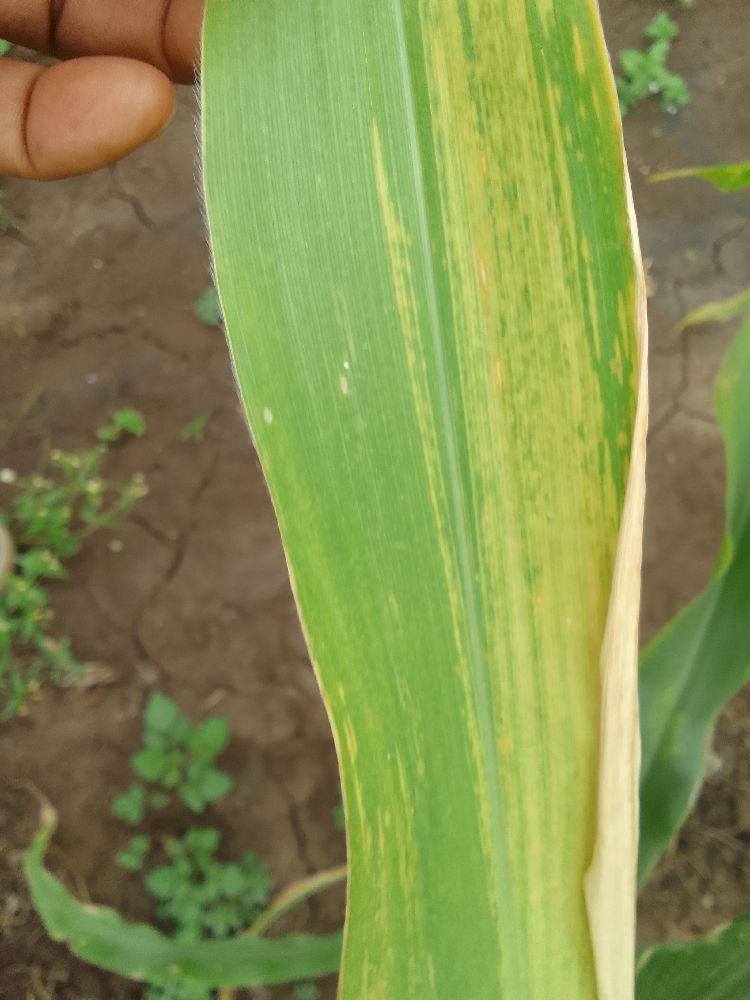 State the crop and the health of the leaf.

maize, maize lethal necrosis
